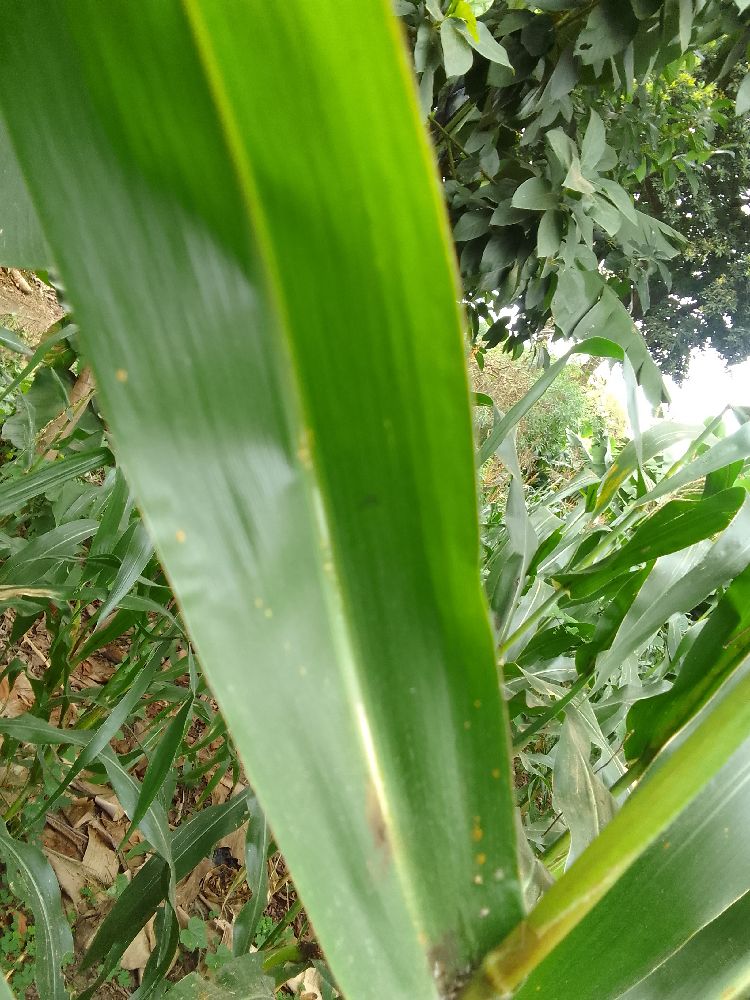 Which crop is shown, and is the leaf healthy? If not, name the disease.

maize, healthy
